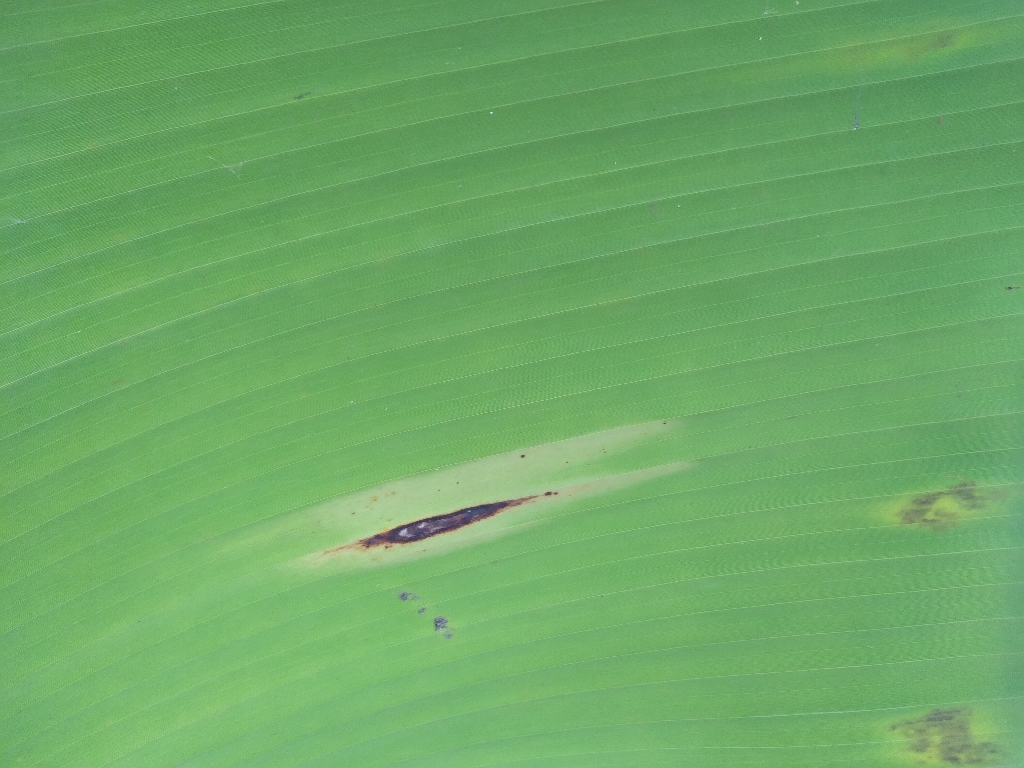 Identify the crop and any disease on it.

banana, black sigatoka
